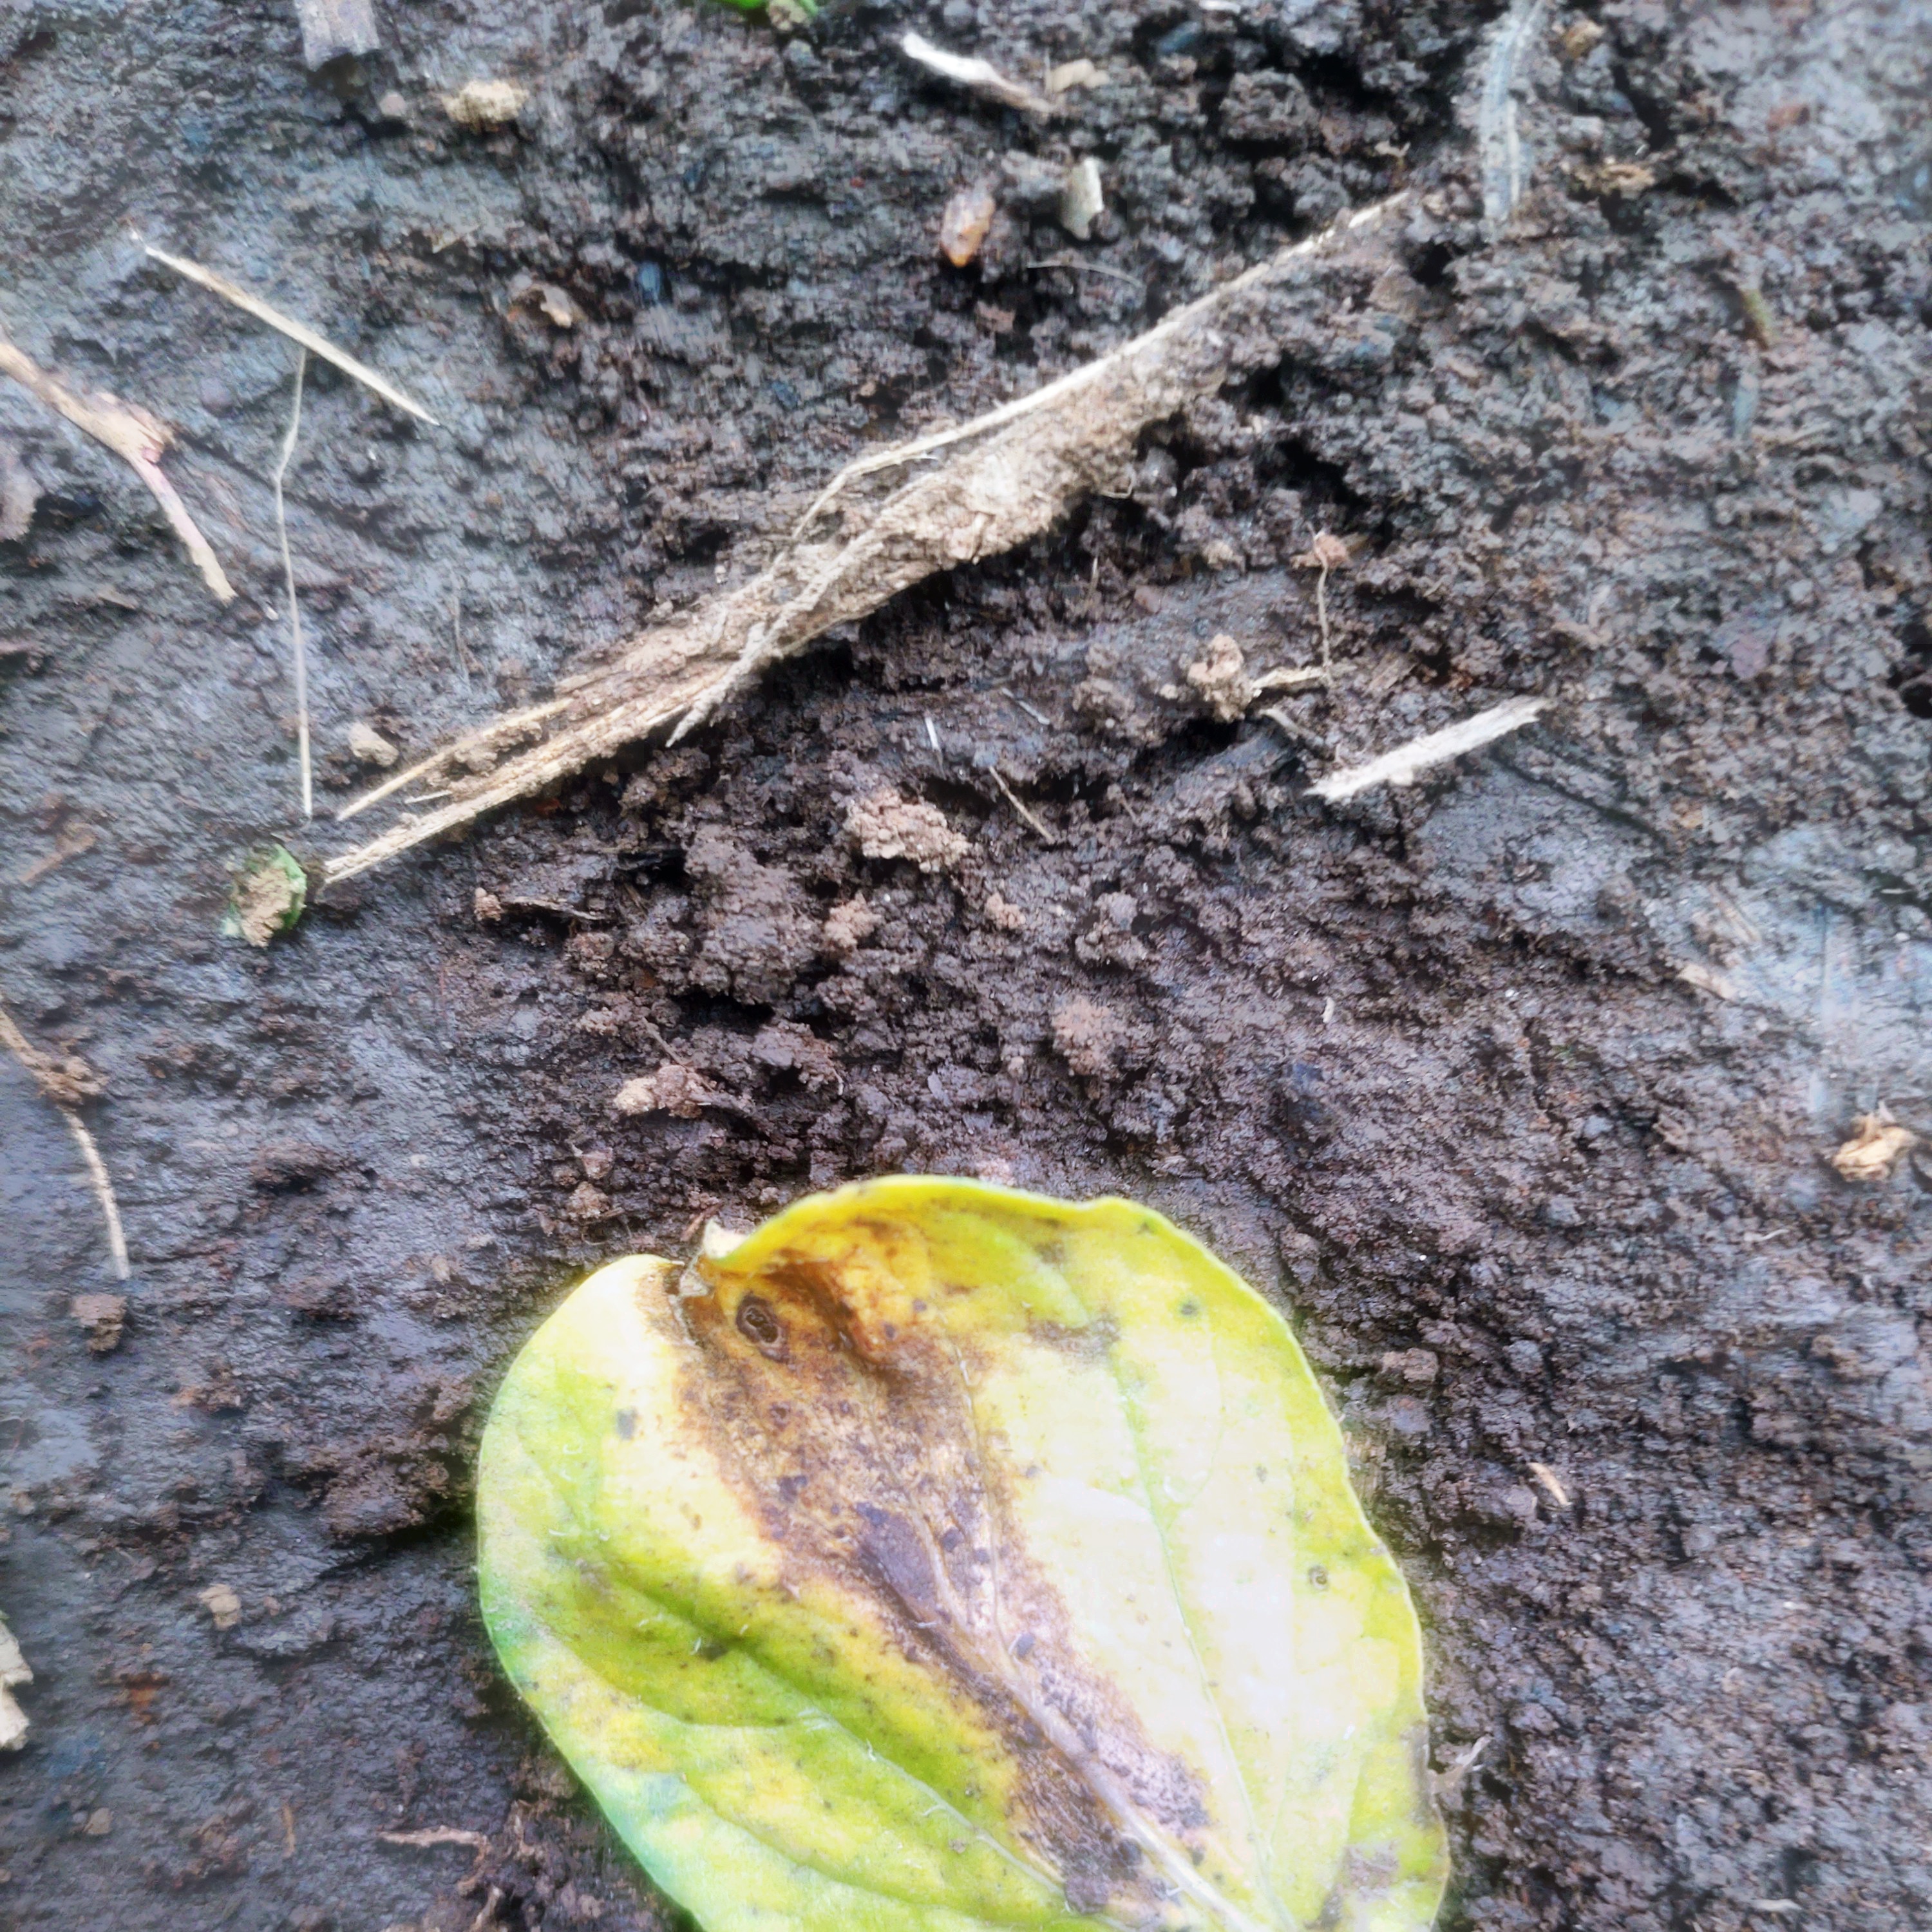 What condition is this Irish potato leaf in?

late blight
